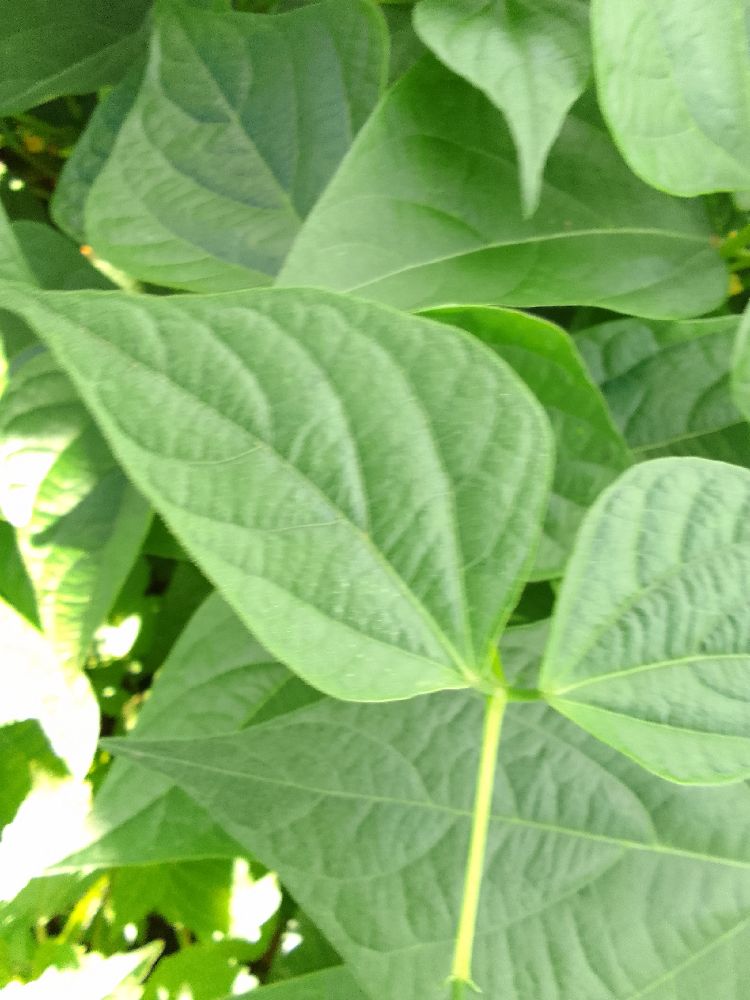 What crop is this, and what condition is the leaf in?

common bean, healthy
